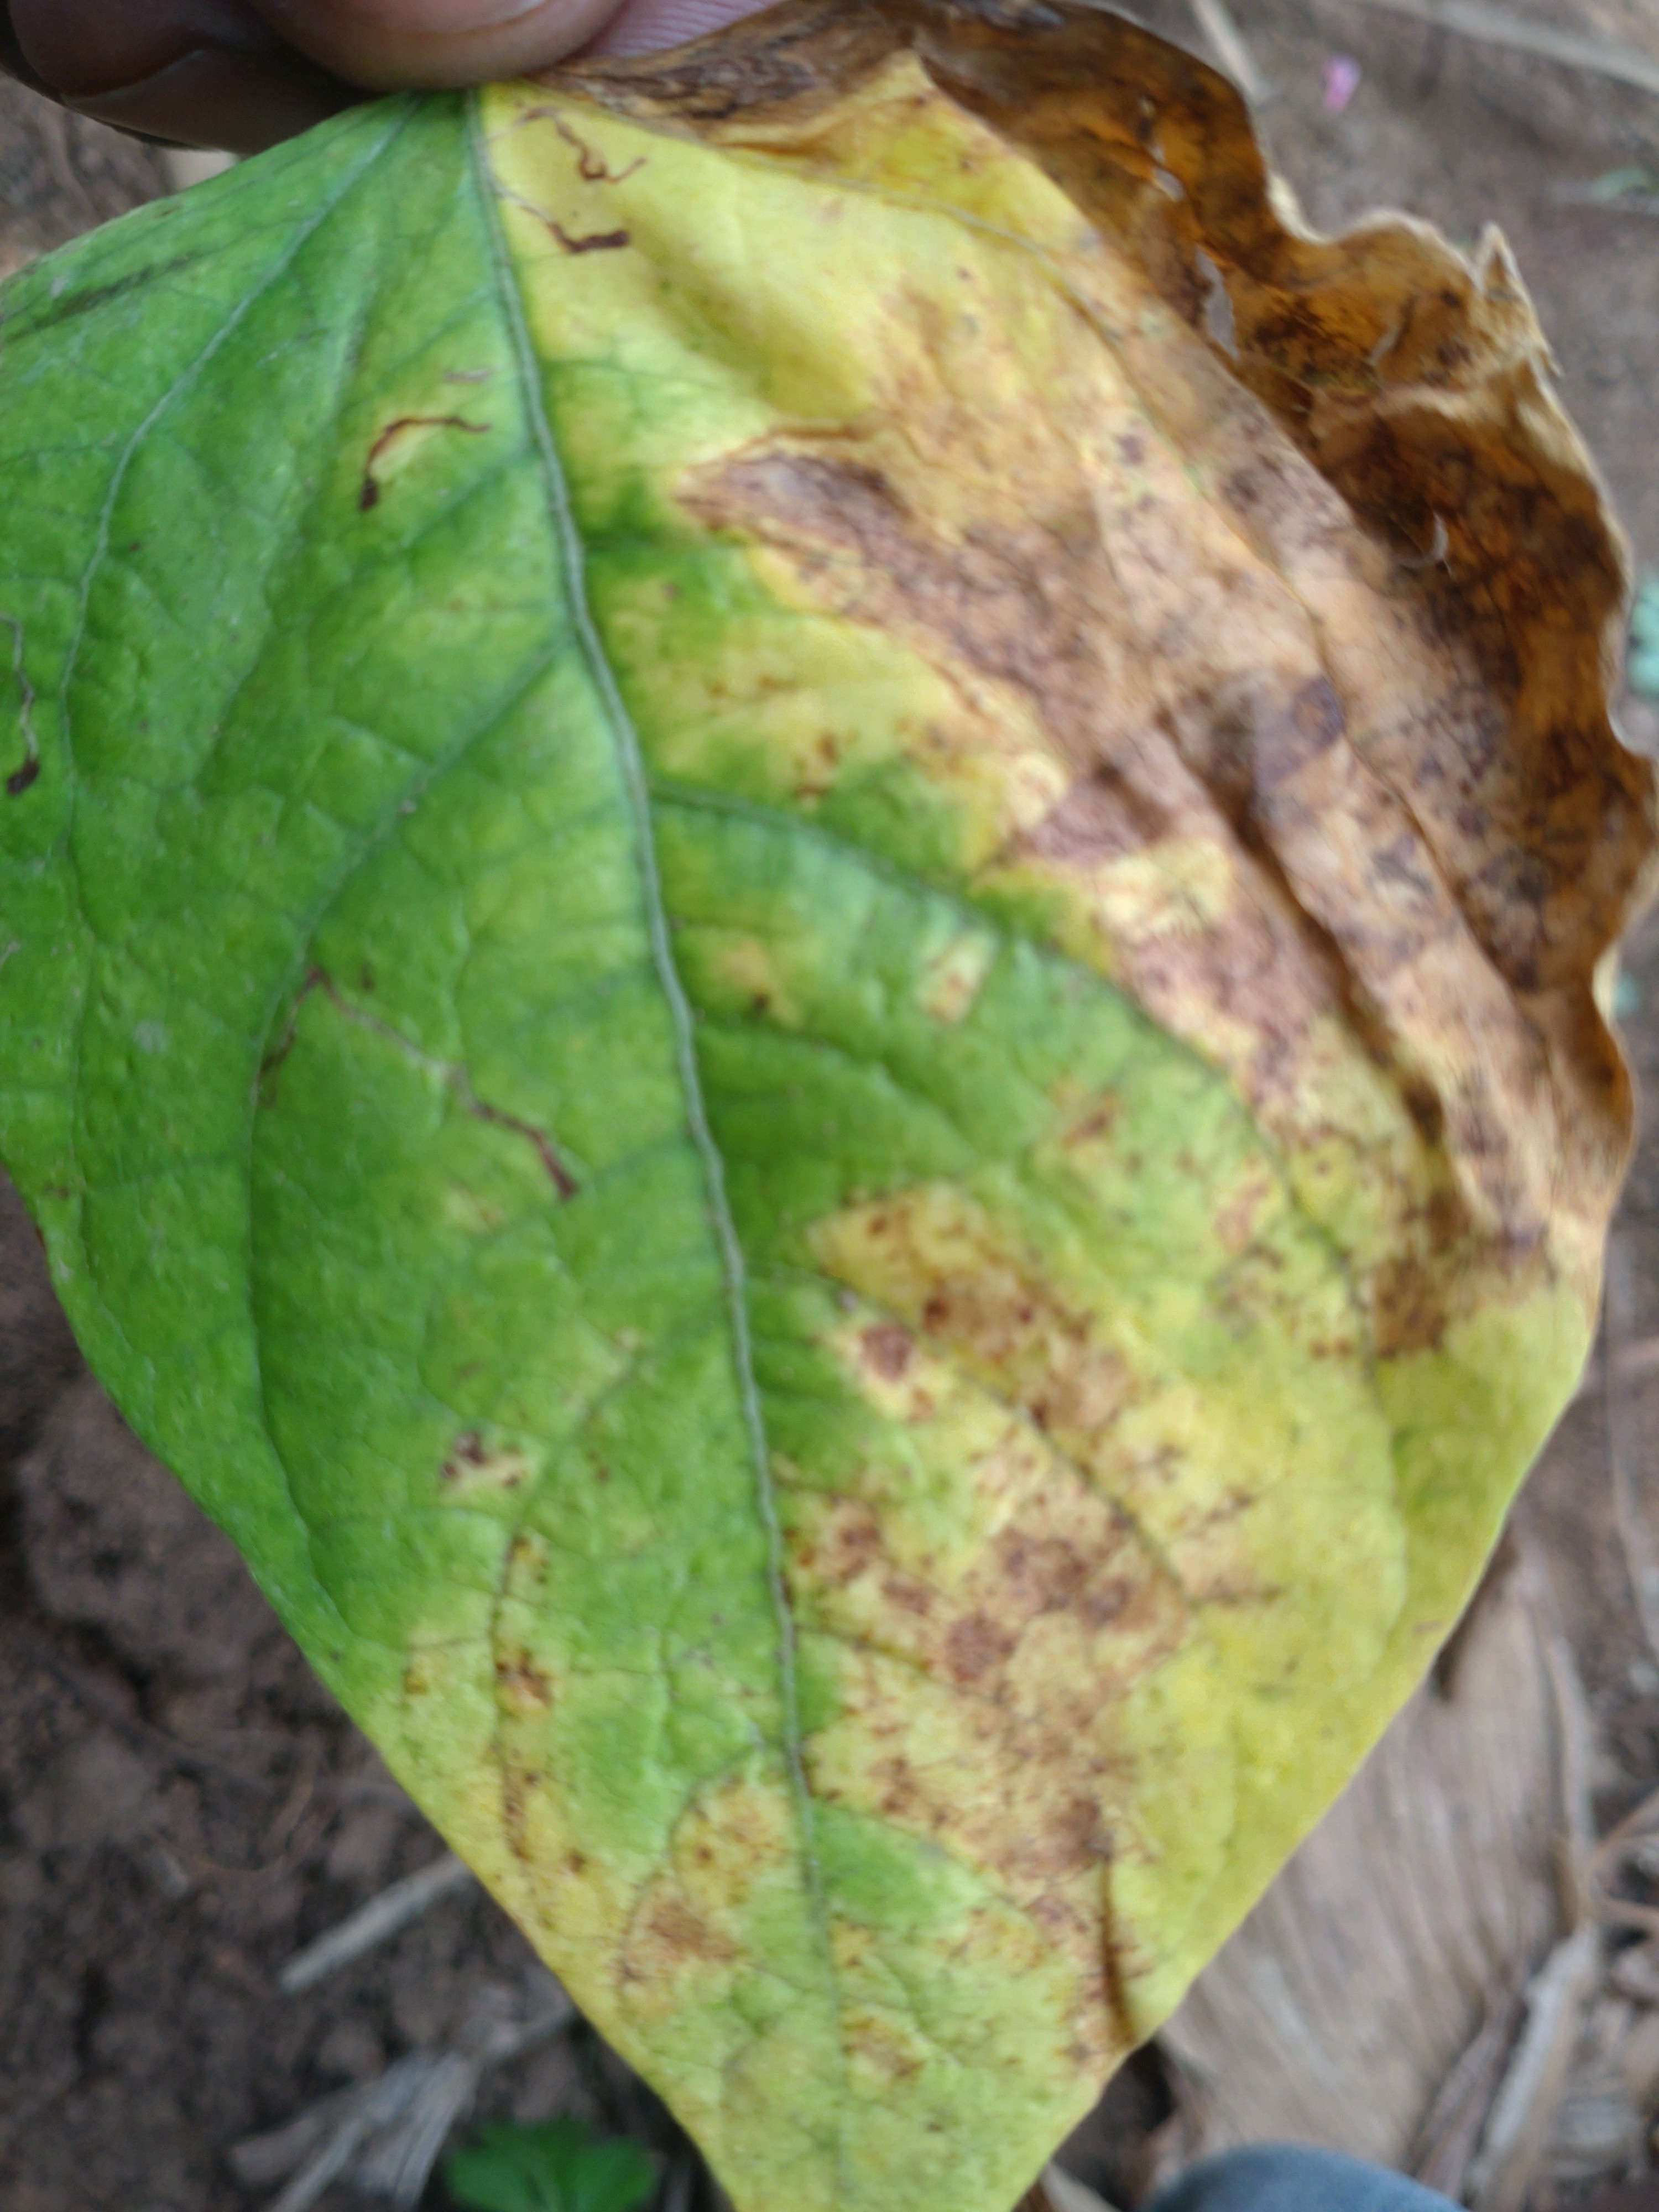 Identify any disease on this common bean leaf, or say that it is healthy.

rust
